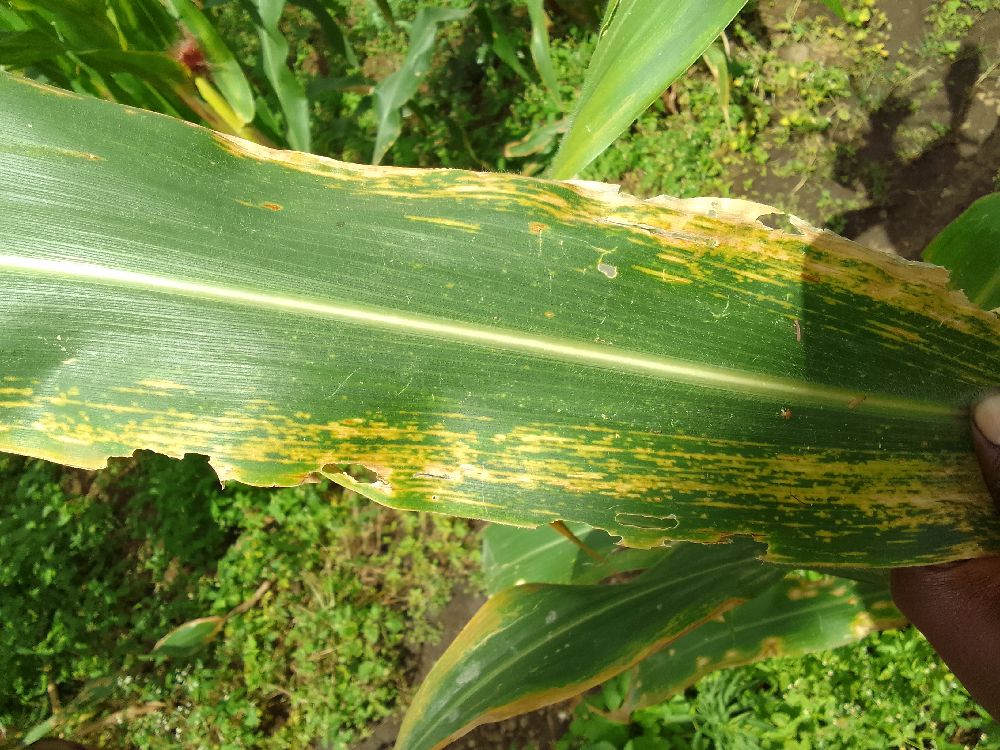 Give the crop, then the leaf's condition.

maize, maize lethal necrosis
